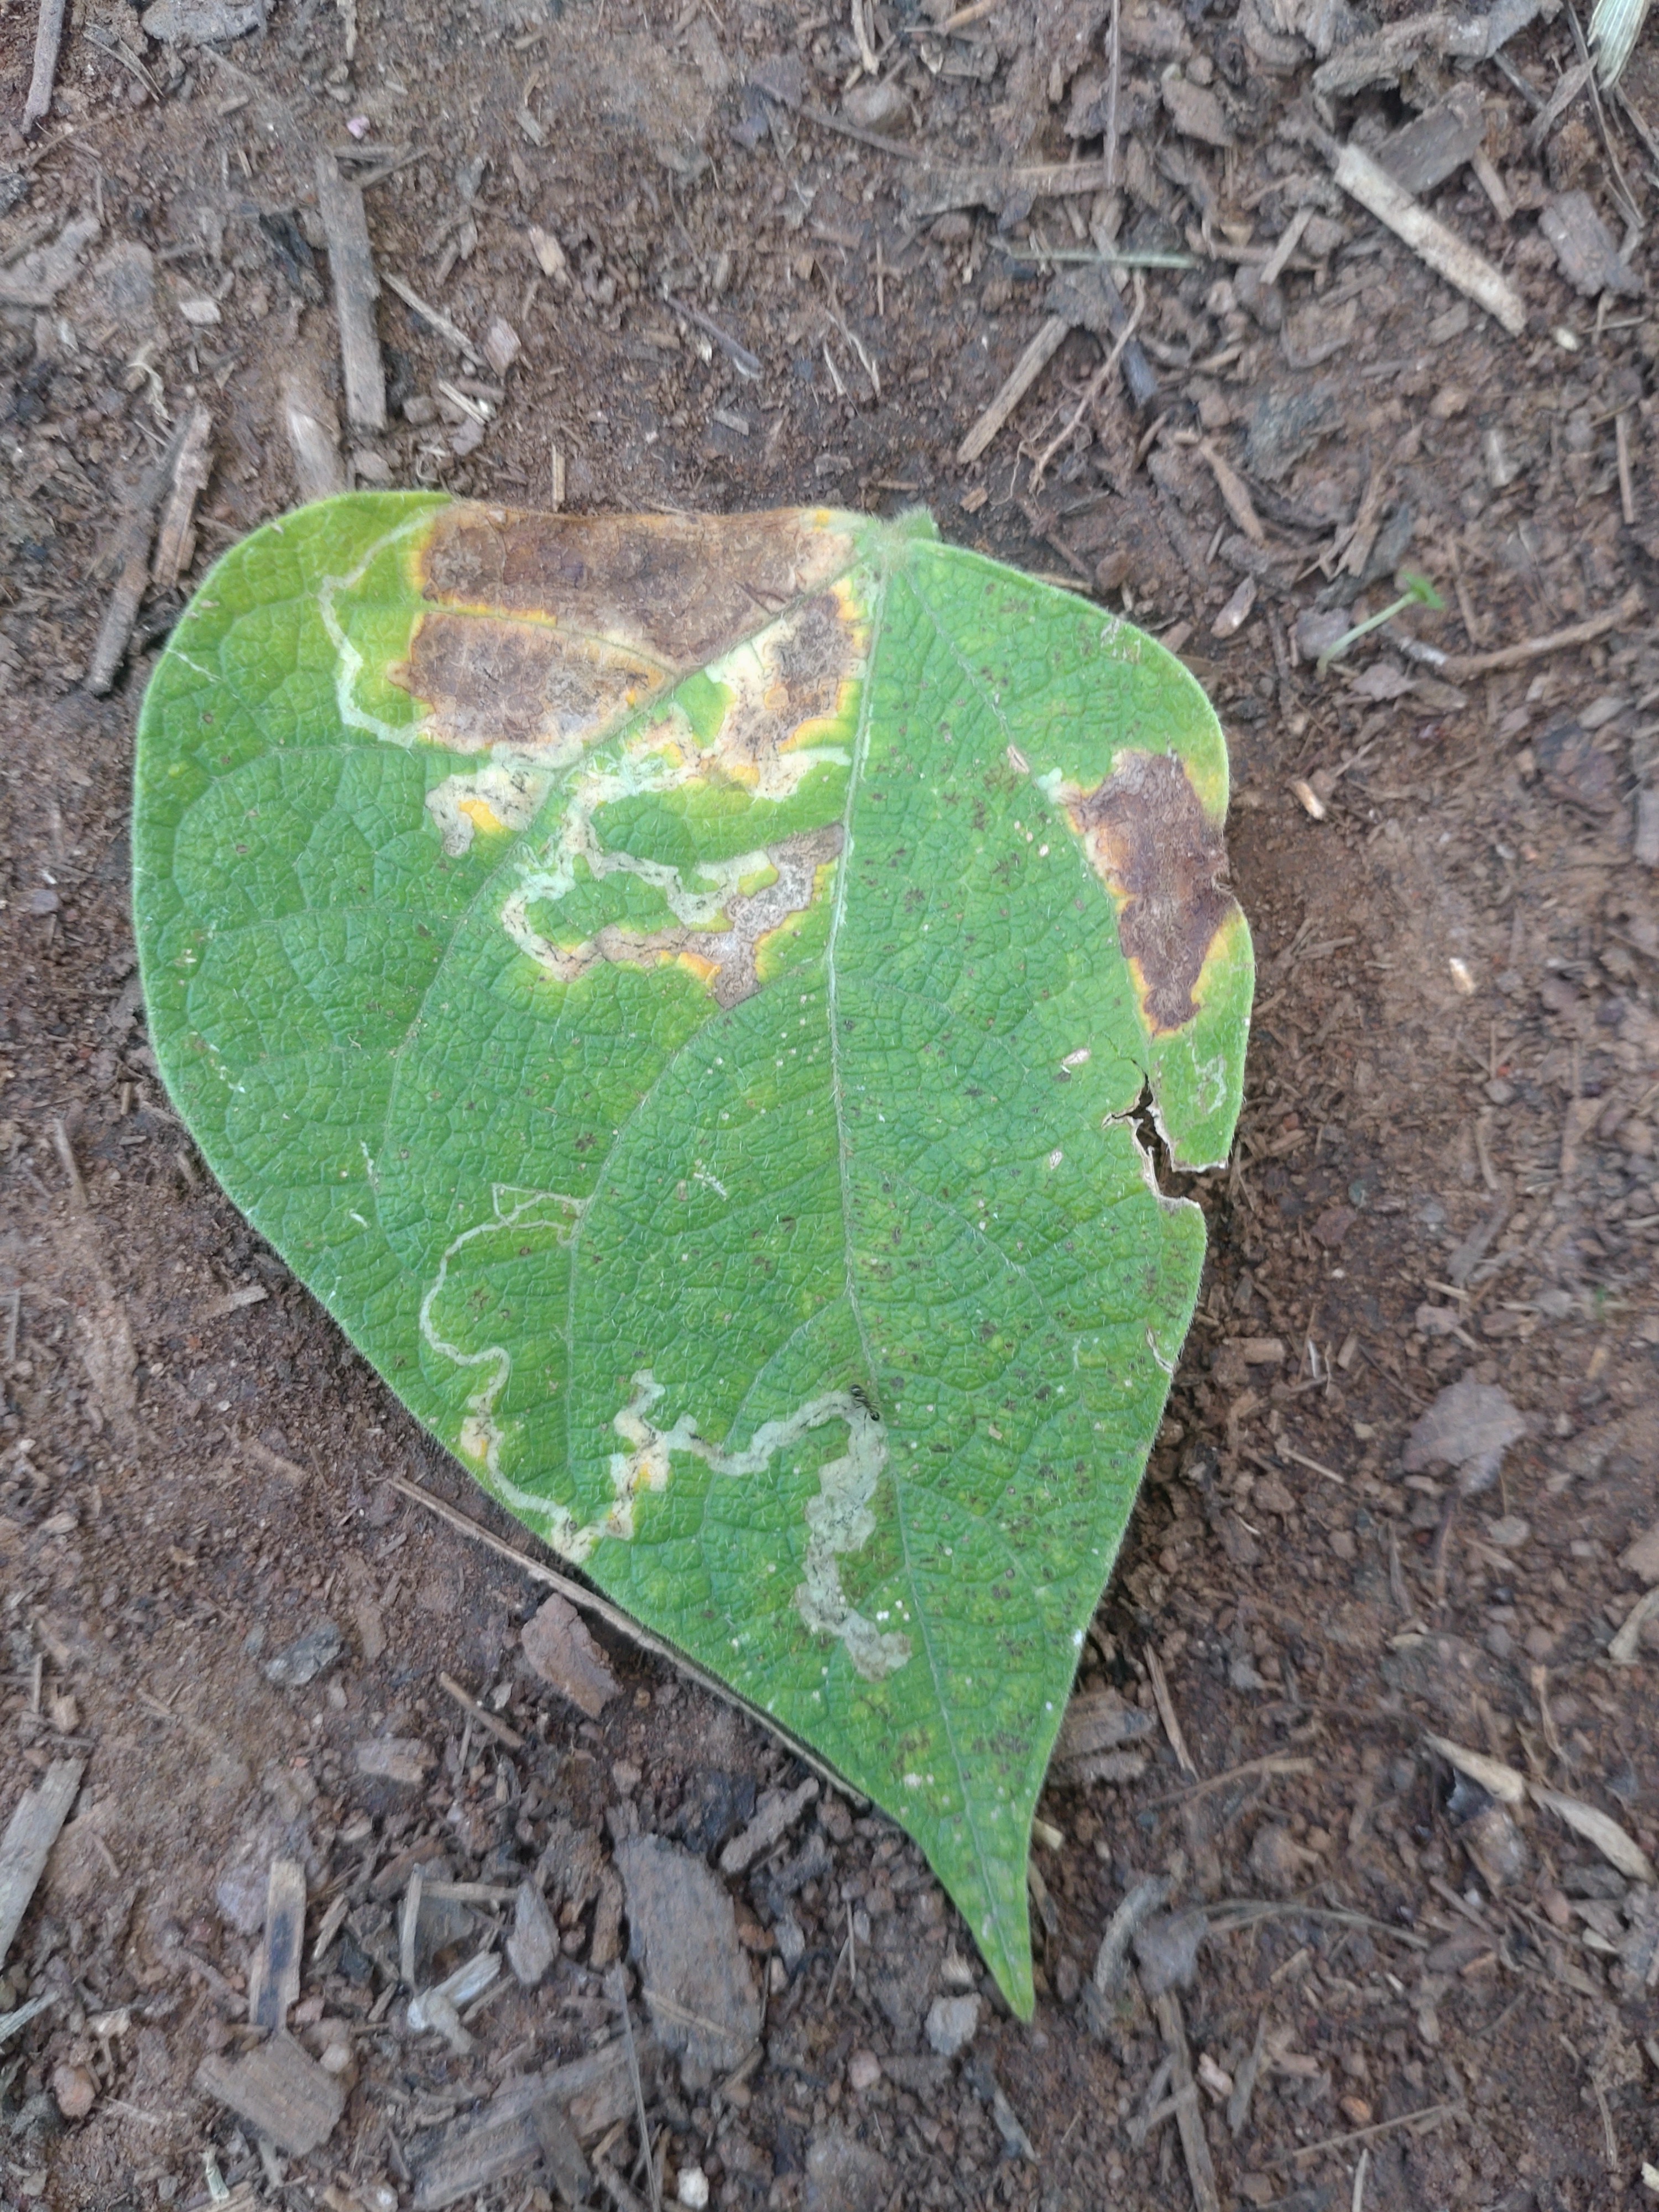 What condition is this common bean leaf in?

anthracnose
